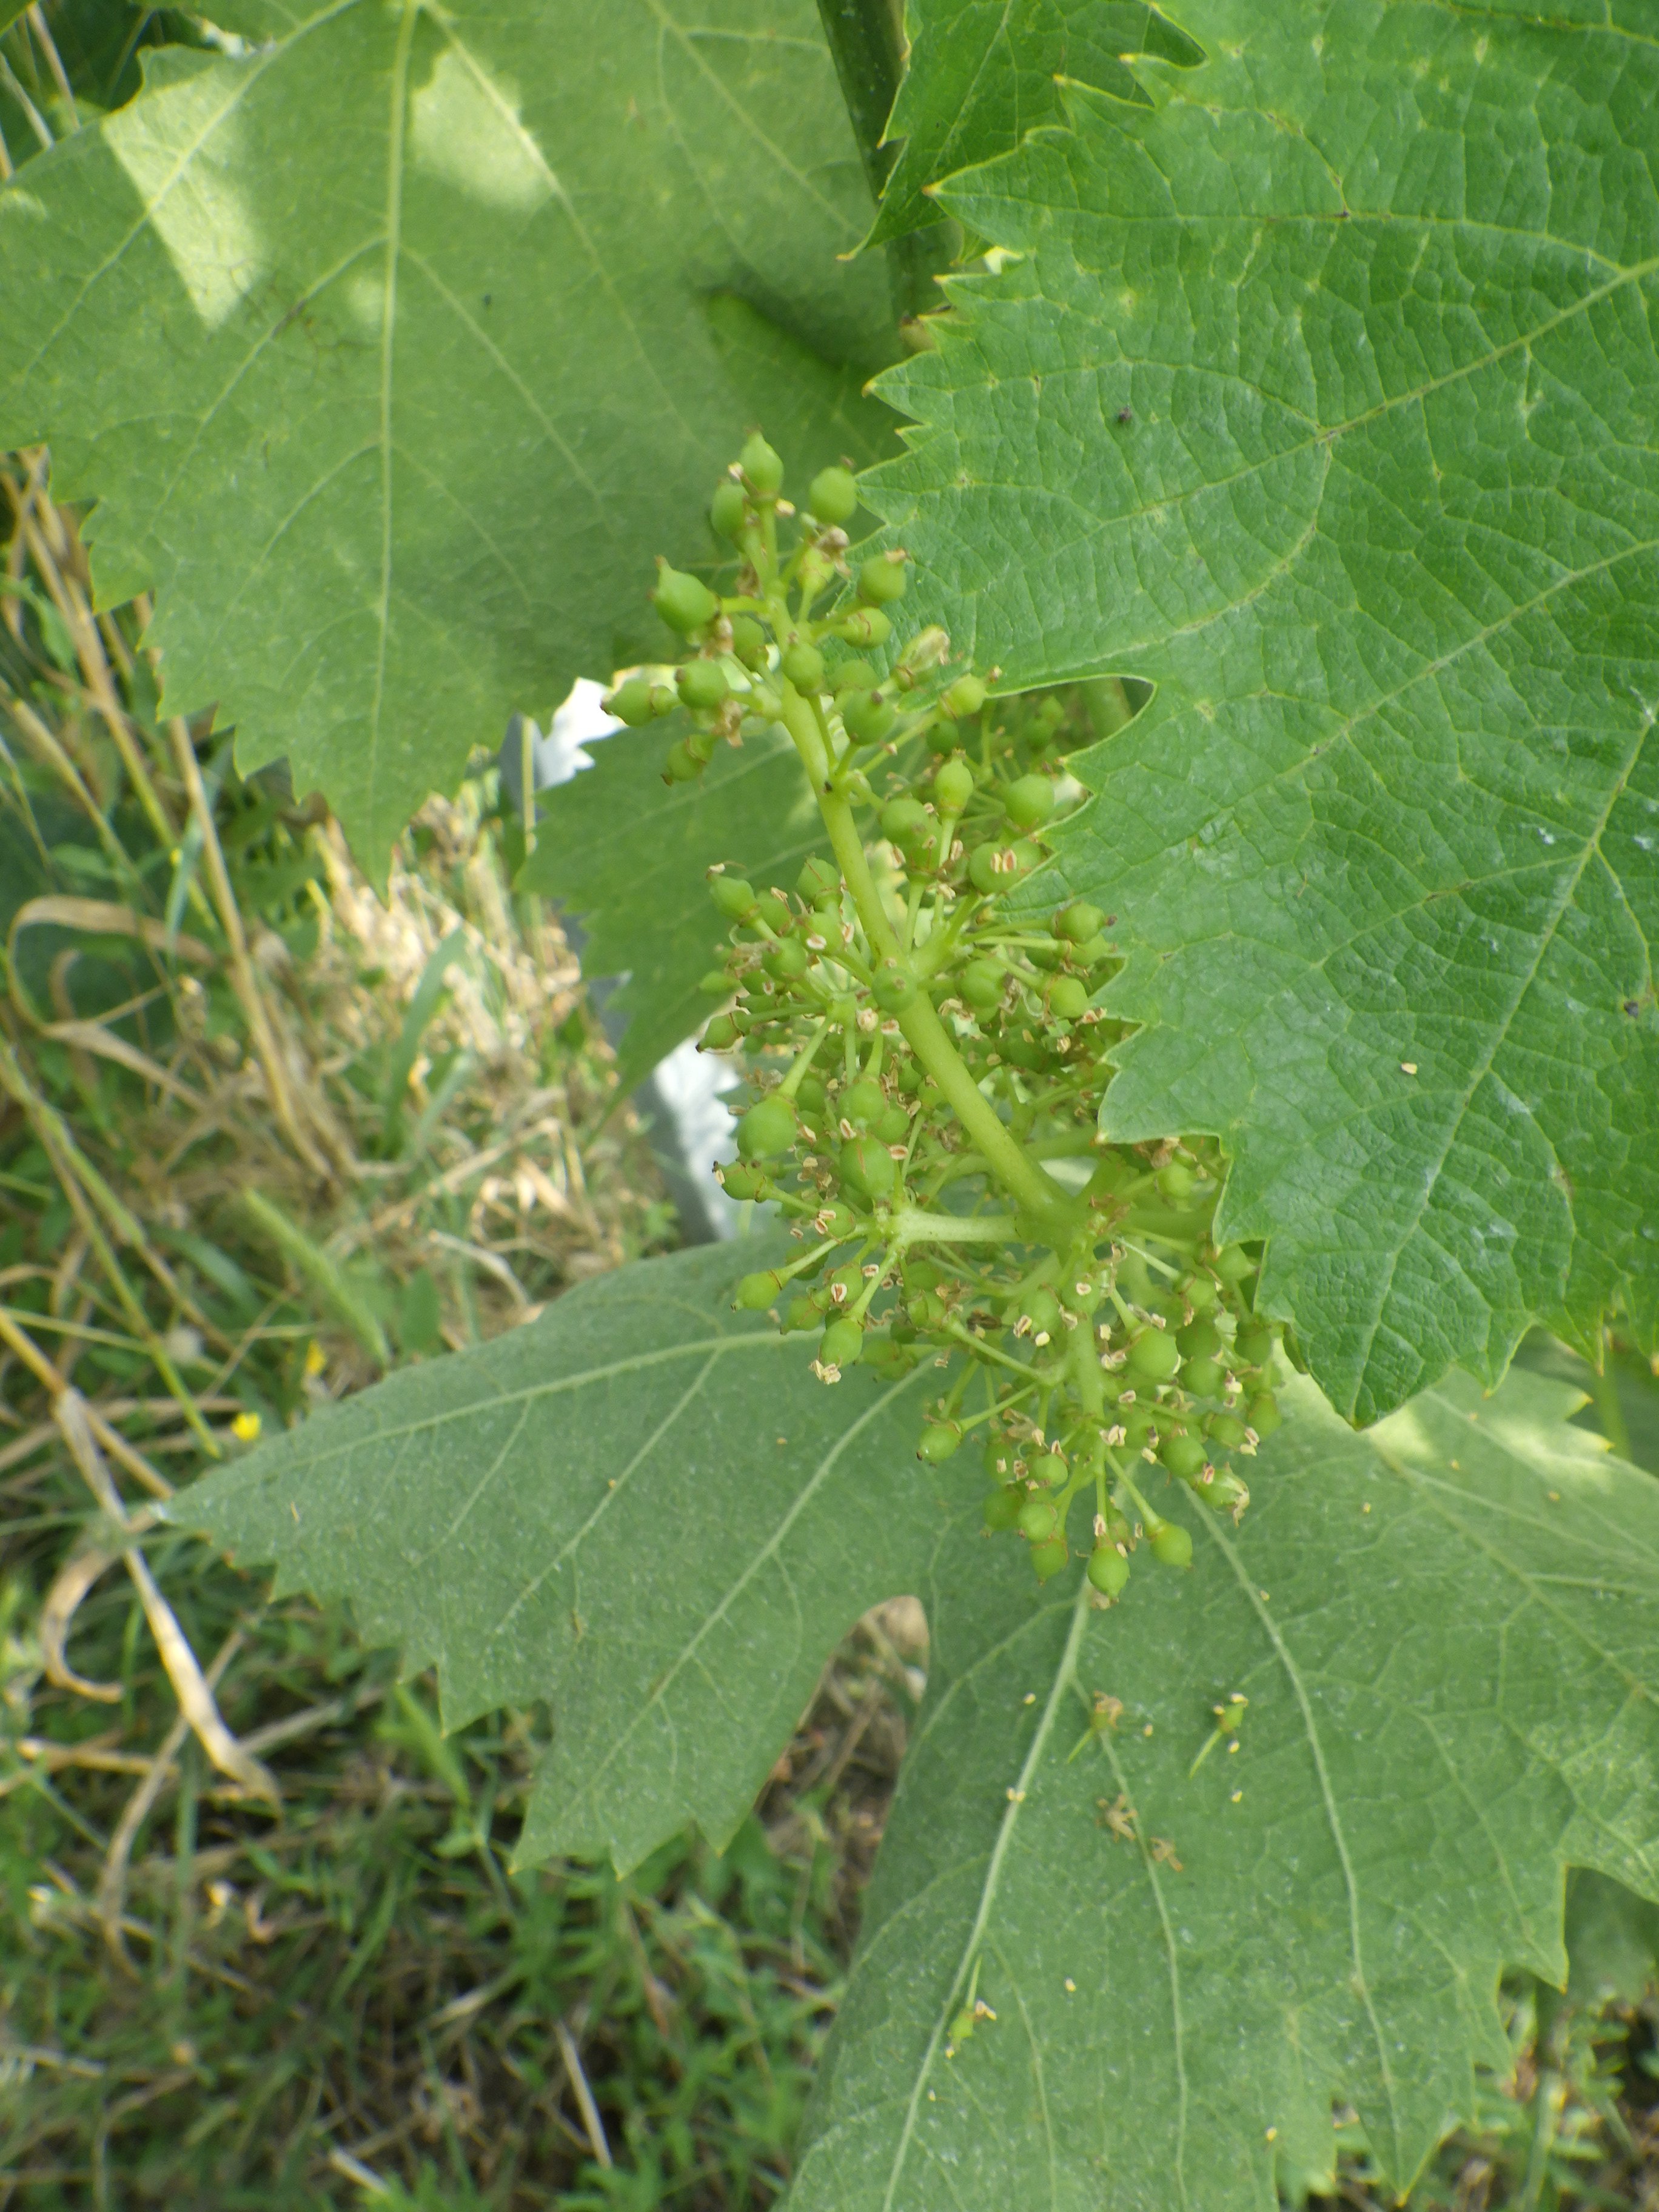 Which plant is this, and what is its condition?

grapevine, mites
